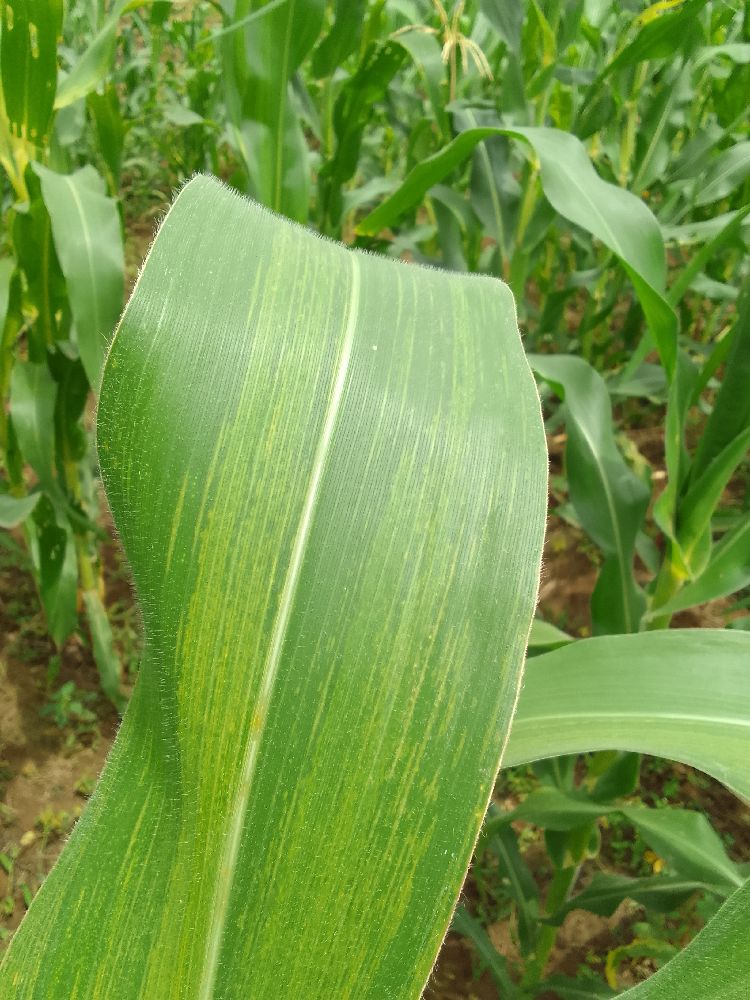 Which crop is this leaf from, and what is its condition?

maize, maize lethal necrosis
